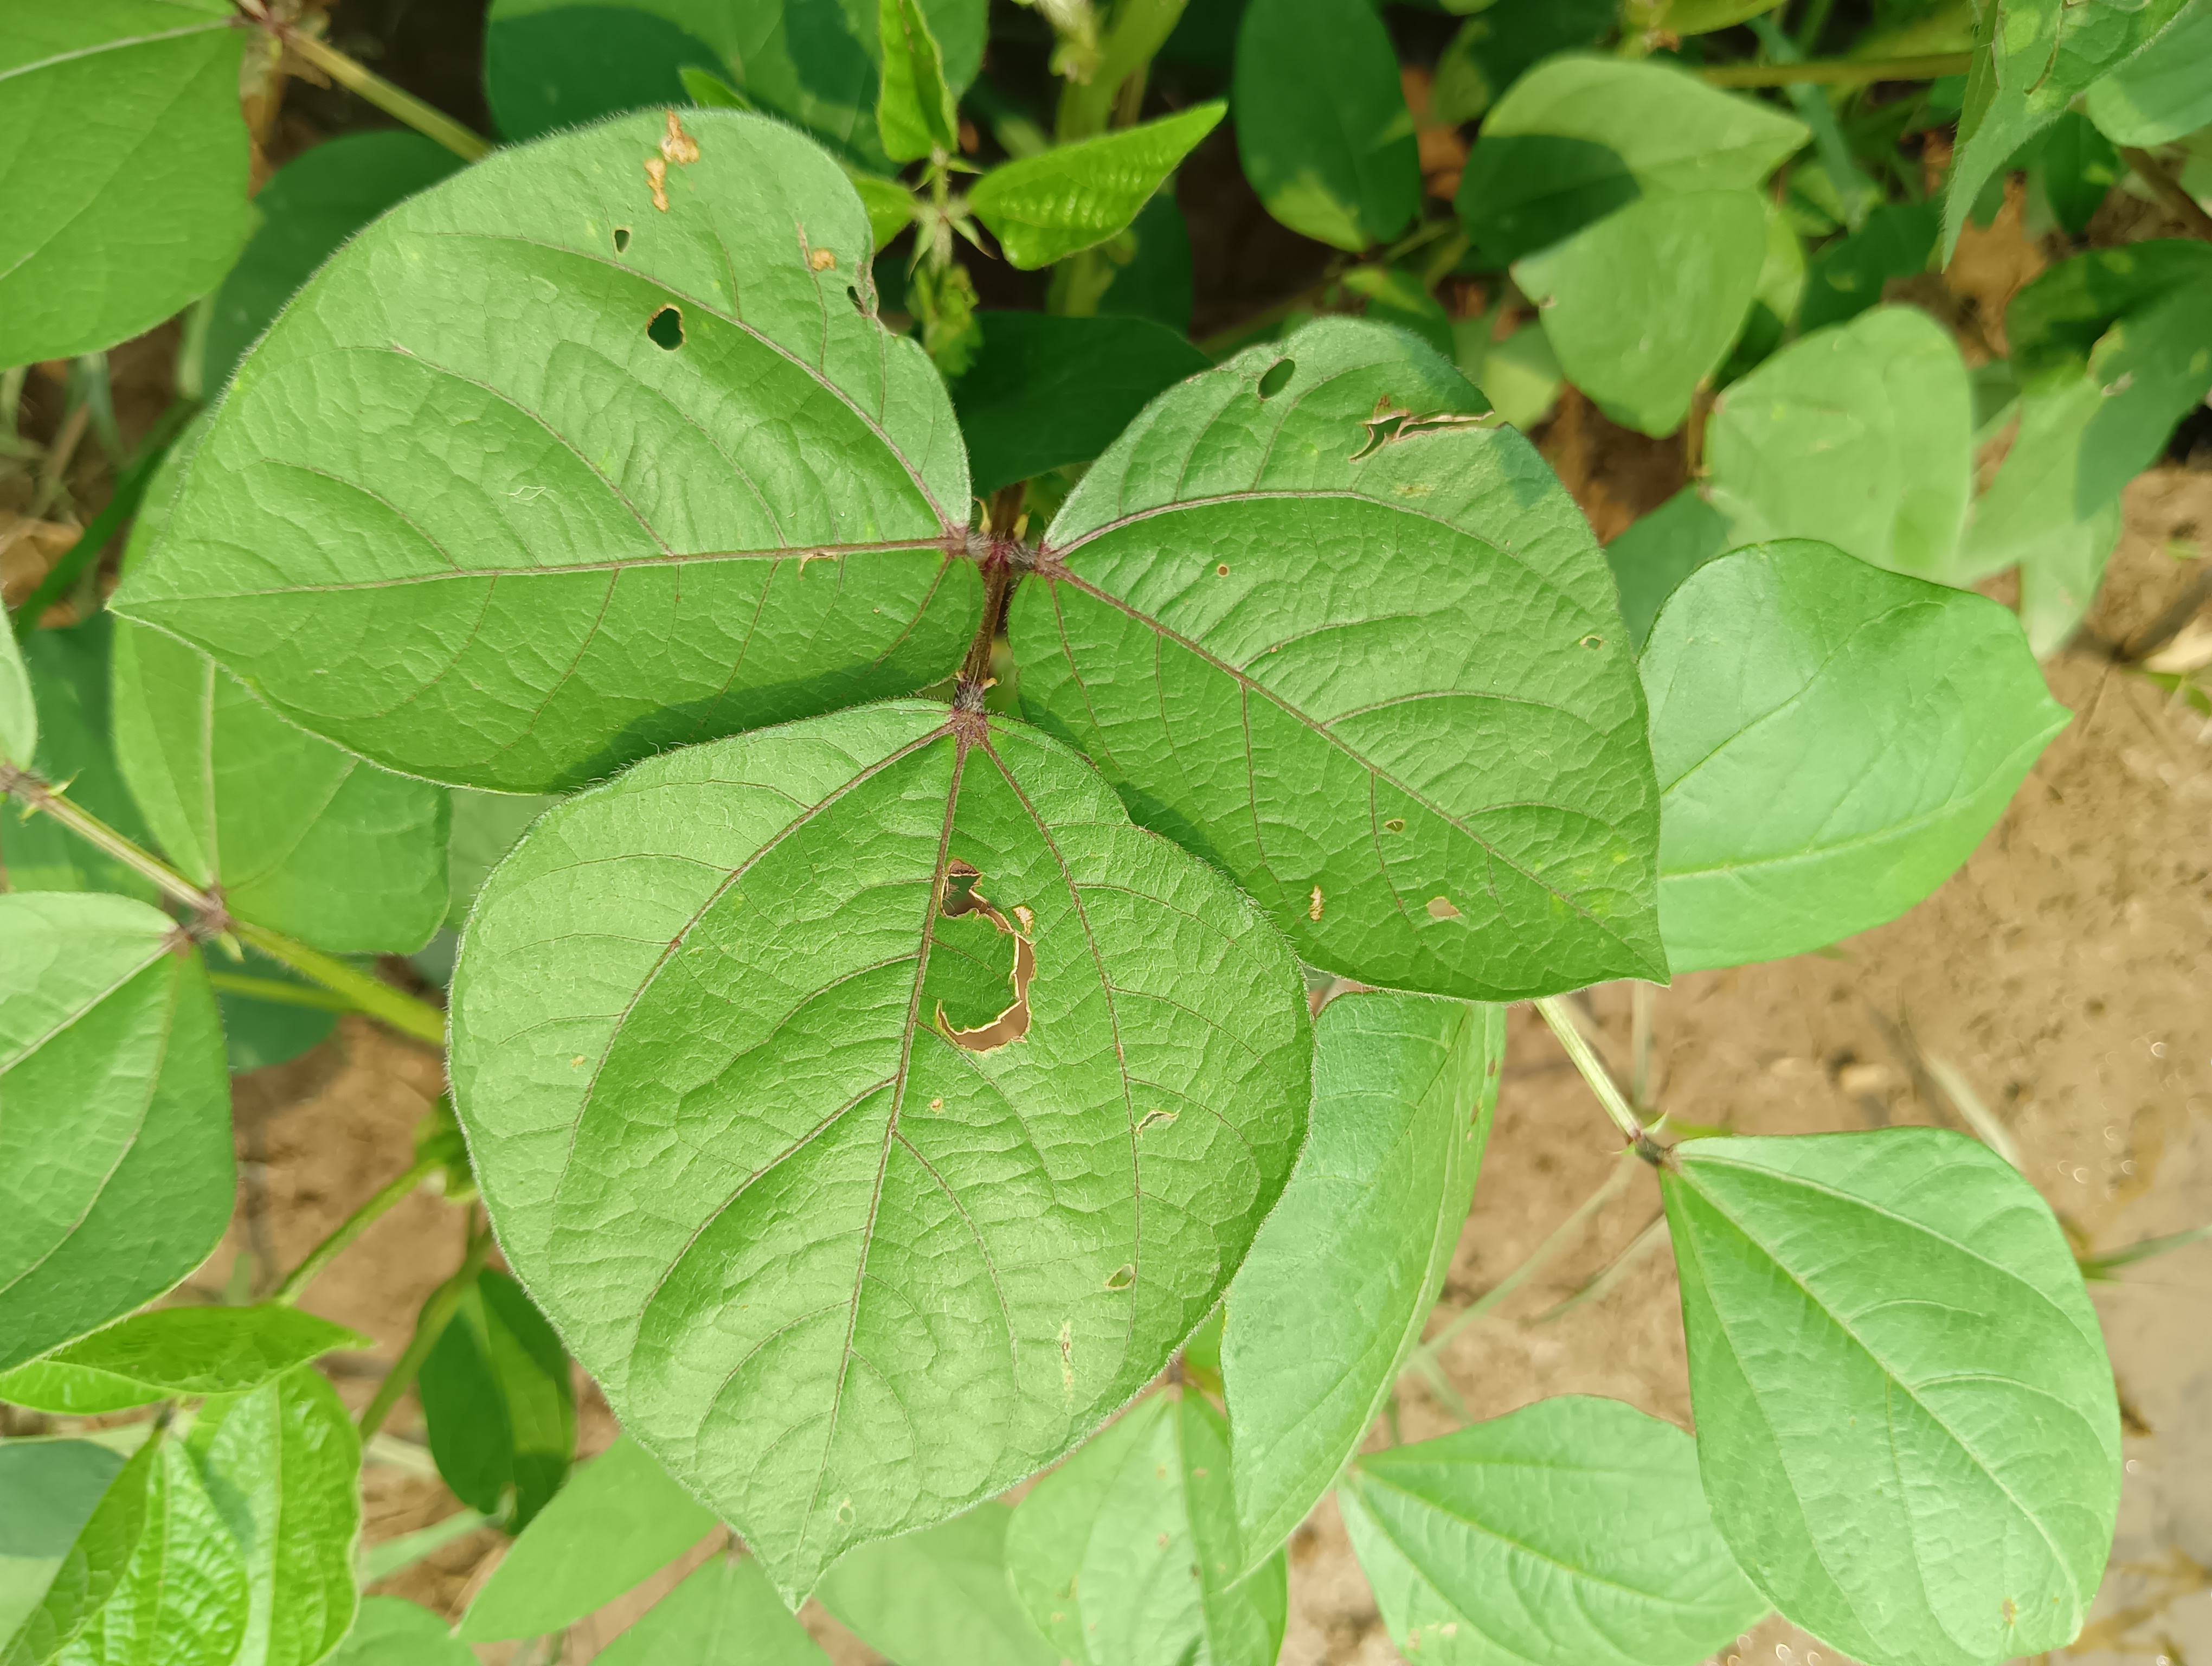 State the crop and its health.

mungbean, healthy
